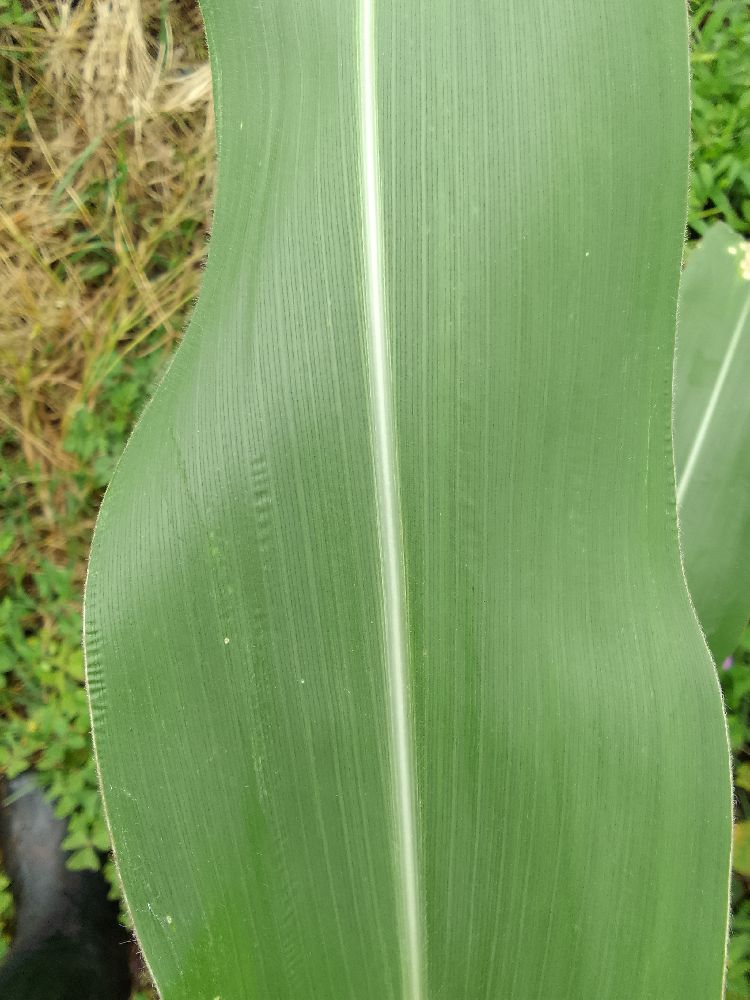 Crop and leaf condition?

maize, healthy
